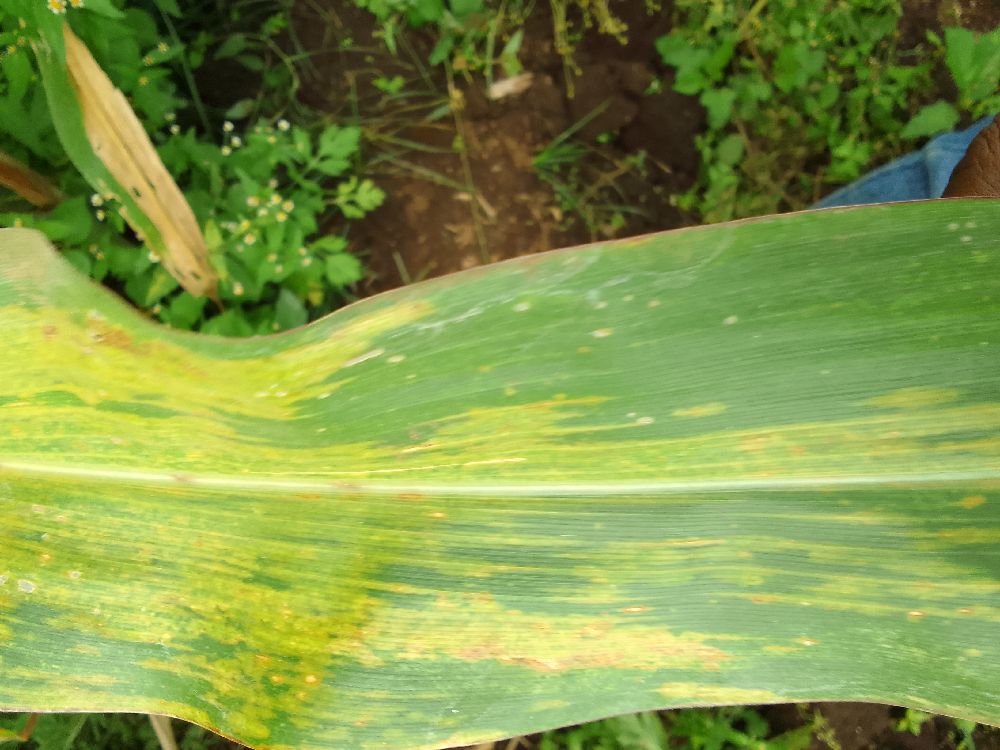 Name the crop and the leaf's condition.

maize, maize lethal necrosis
